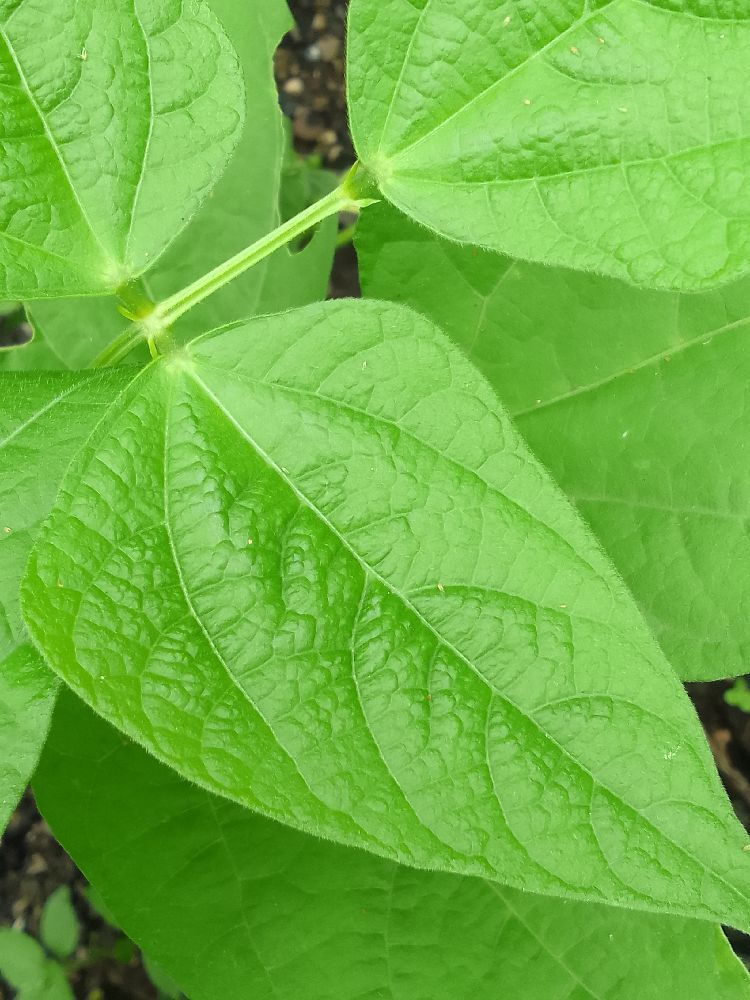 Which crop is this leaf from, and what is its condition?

common bean, healthy
